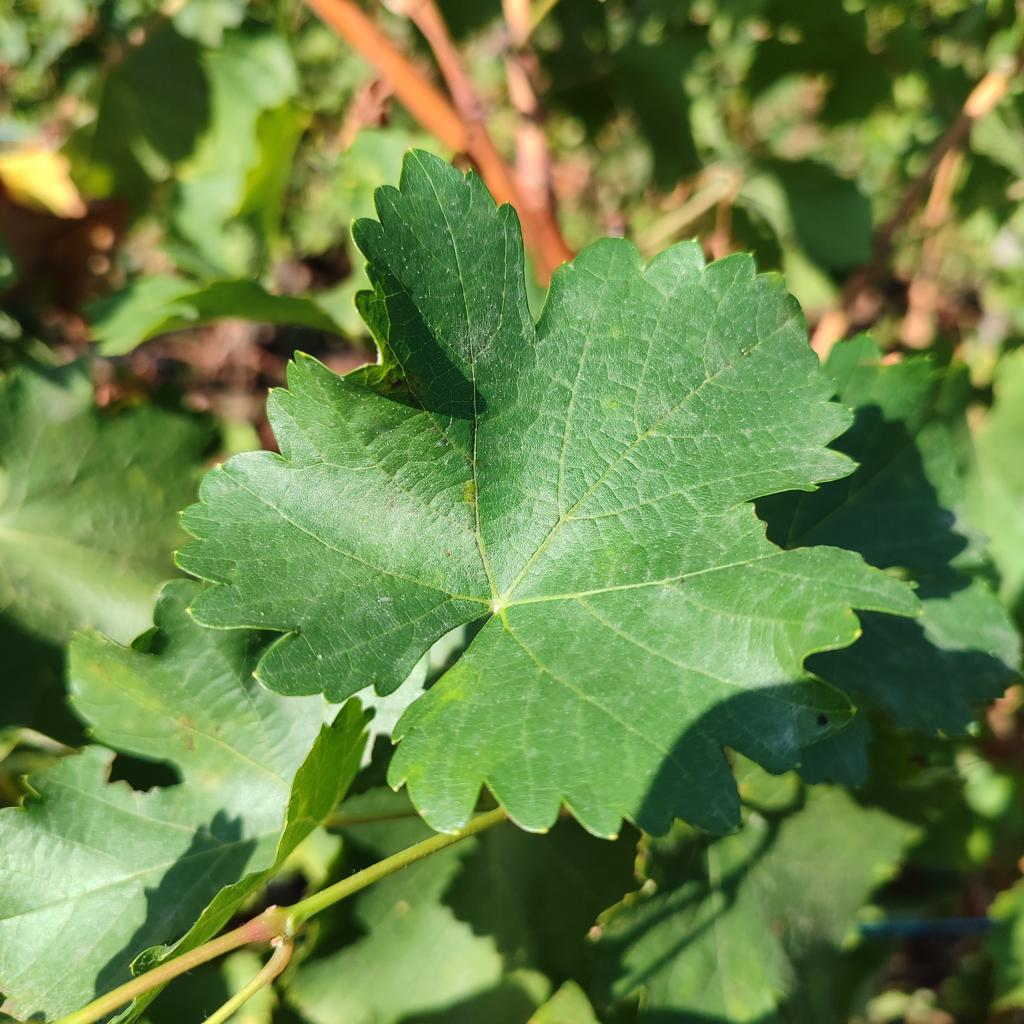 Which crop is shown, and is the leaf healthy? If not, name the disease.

grapevine, powdery mildew
